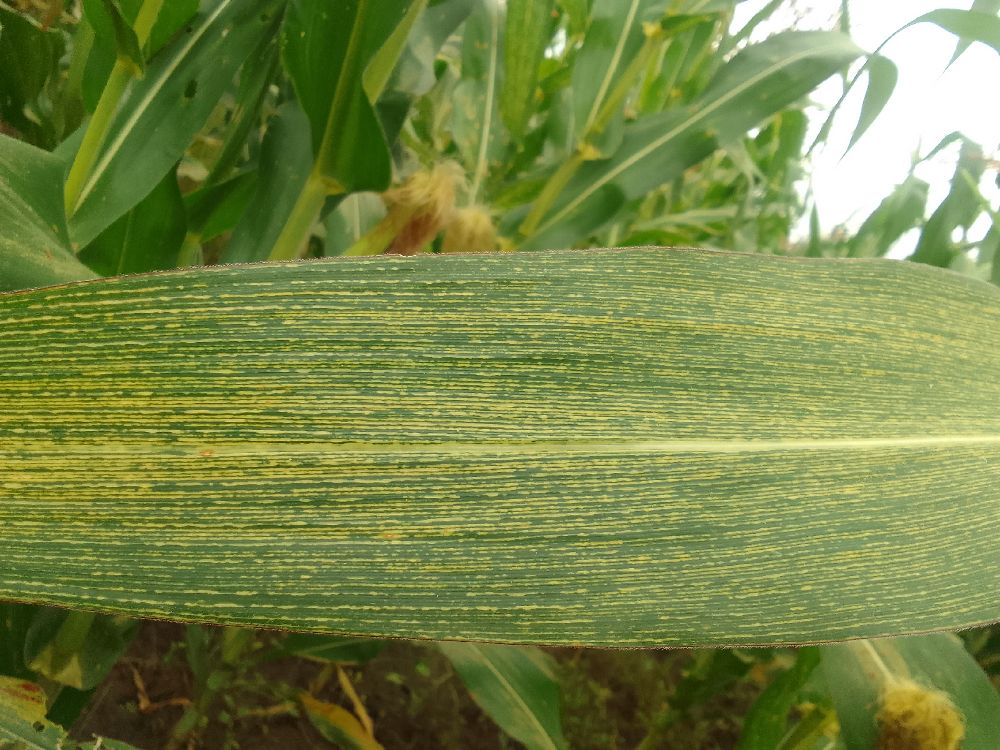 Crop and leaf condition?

maize, maize streak virus
